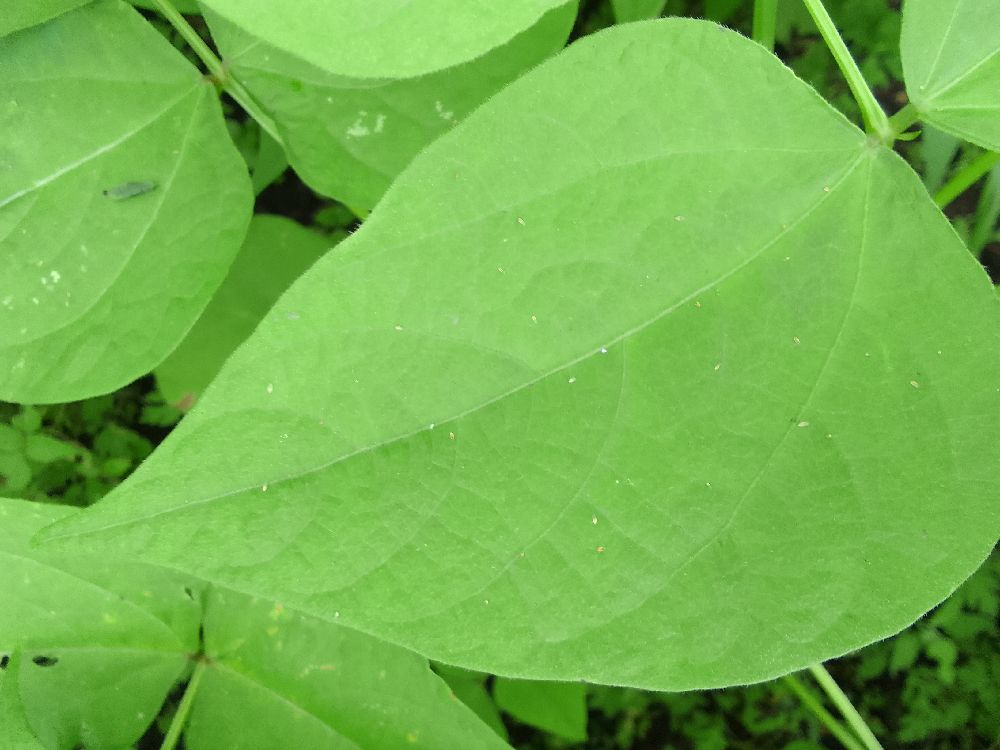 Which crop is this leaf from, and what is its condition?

common bean, healthy
